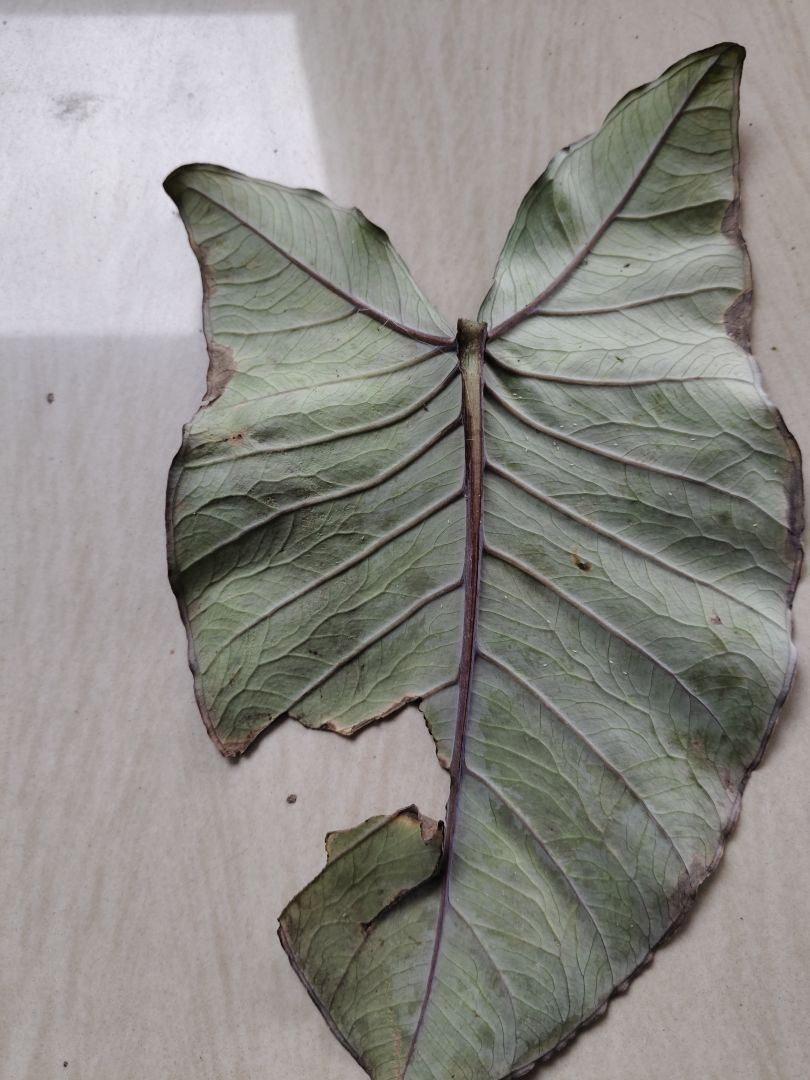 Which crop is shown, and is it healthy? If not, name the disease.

taro, leaf blight
